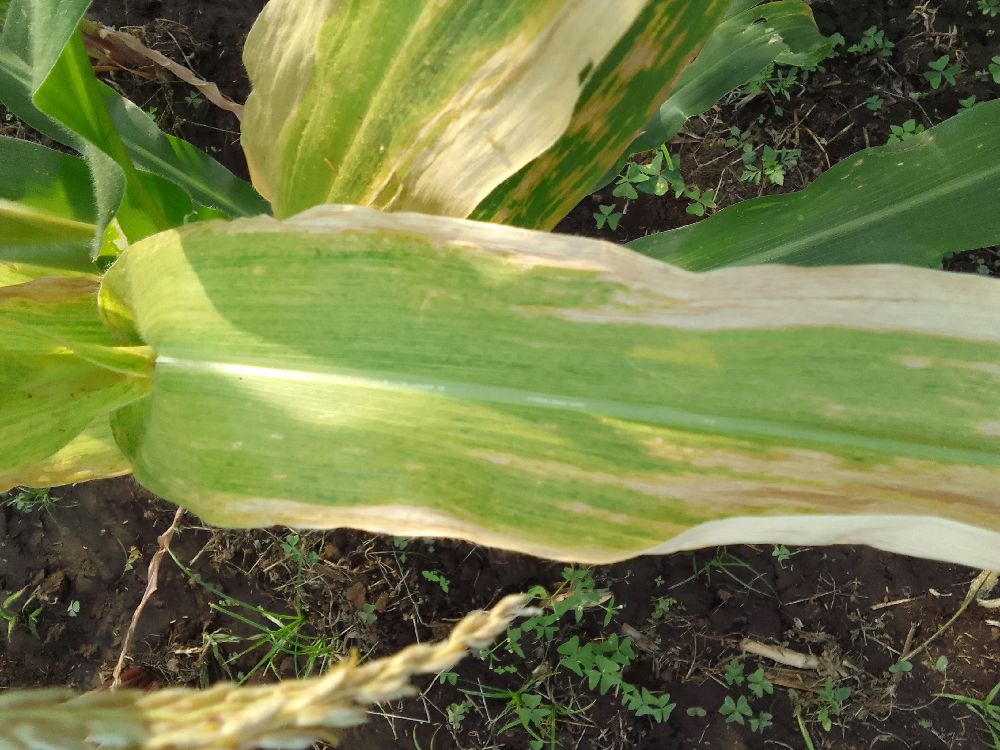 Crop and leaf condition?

maize, maize lethal necrosis
